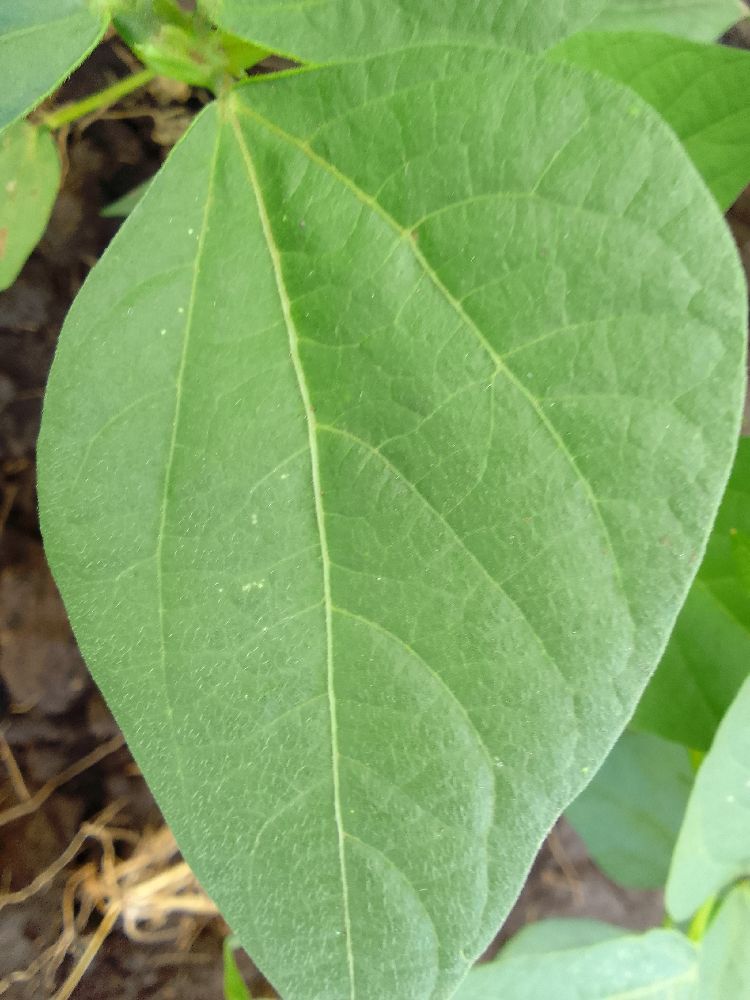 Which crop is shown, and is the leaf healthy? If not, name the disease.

common bean, healthy
